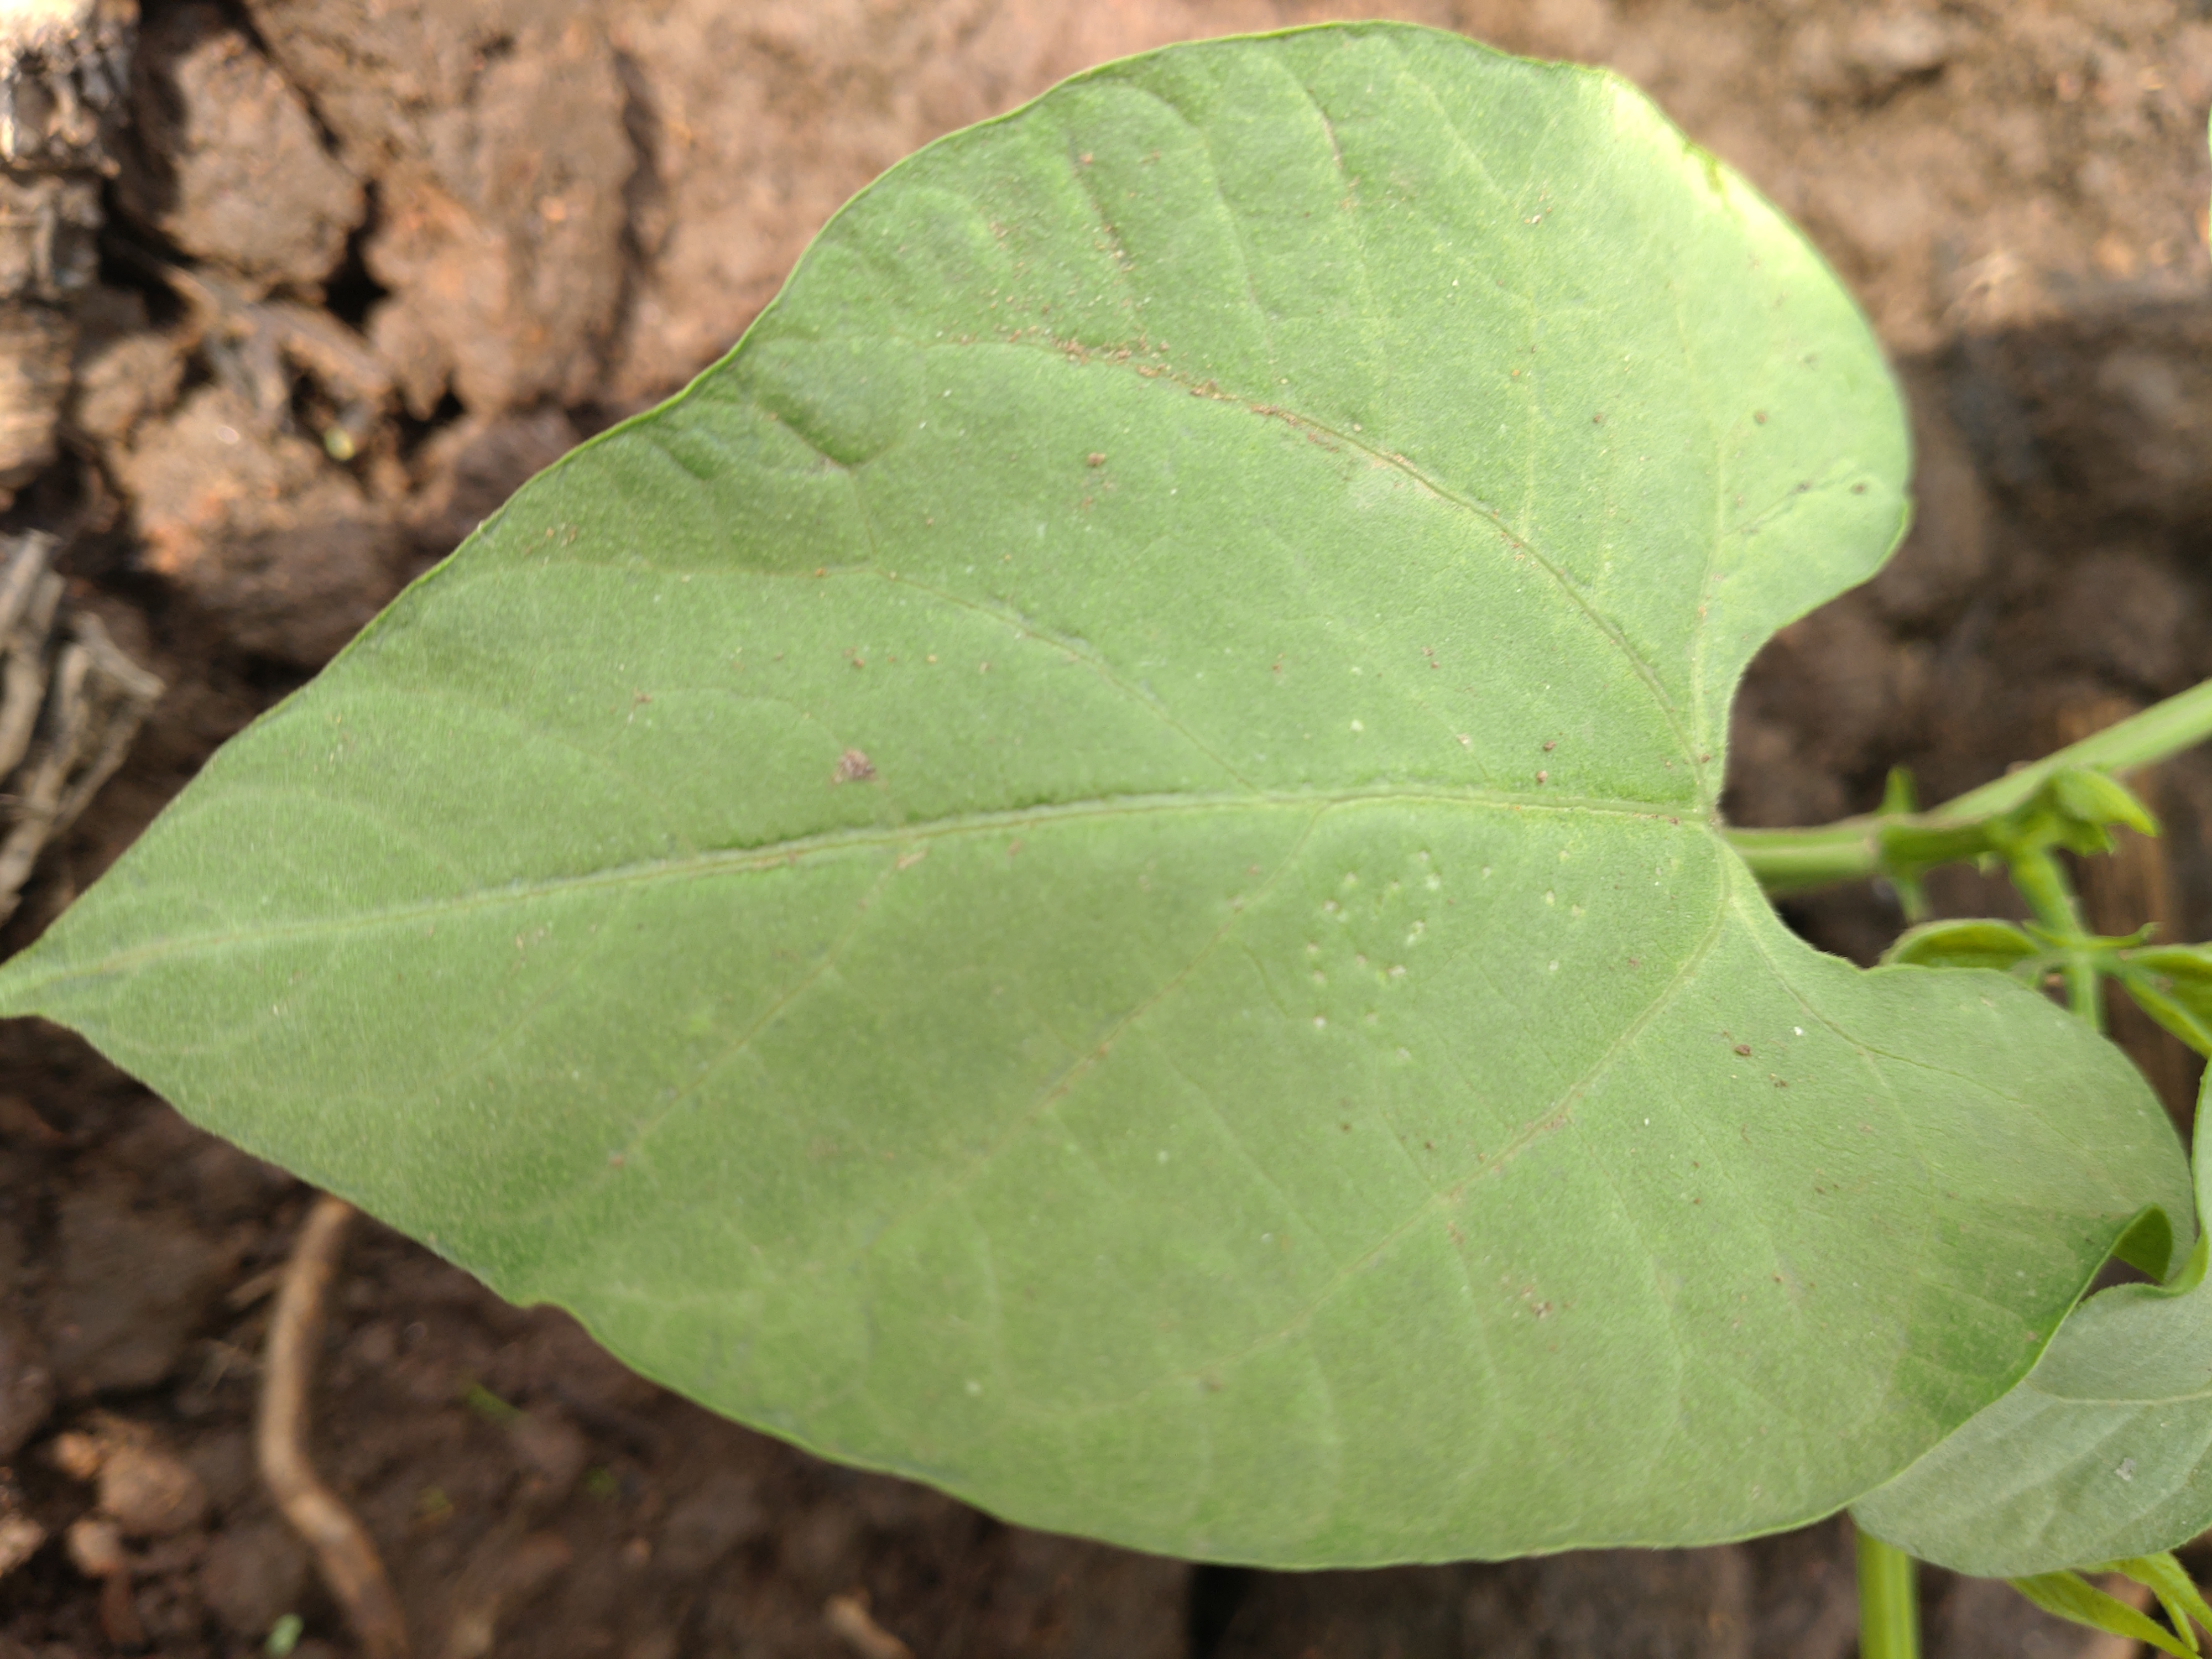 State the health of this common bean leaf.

healthy
